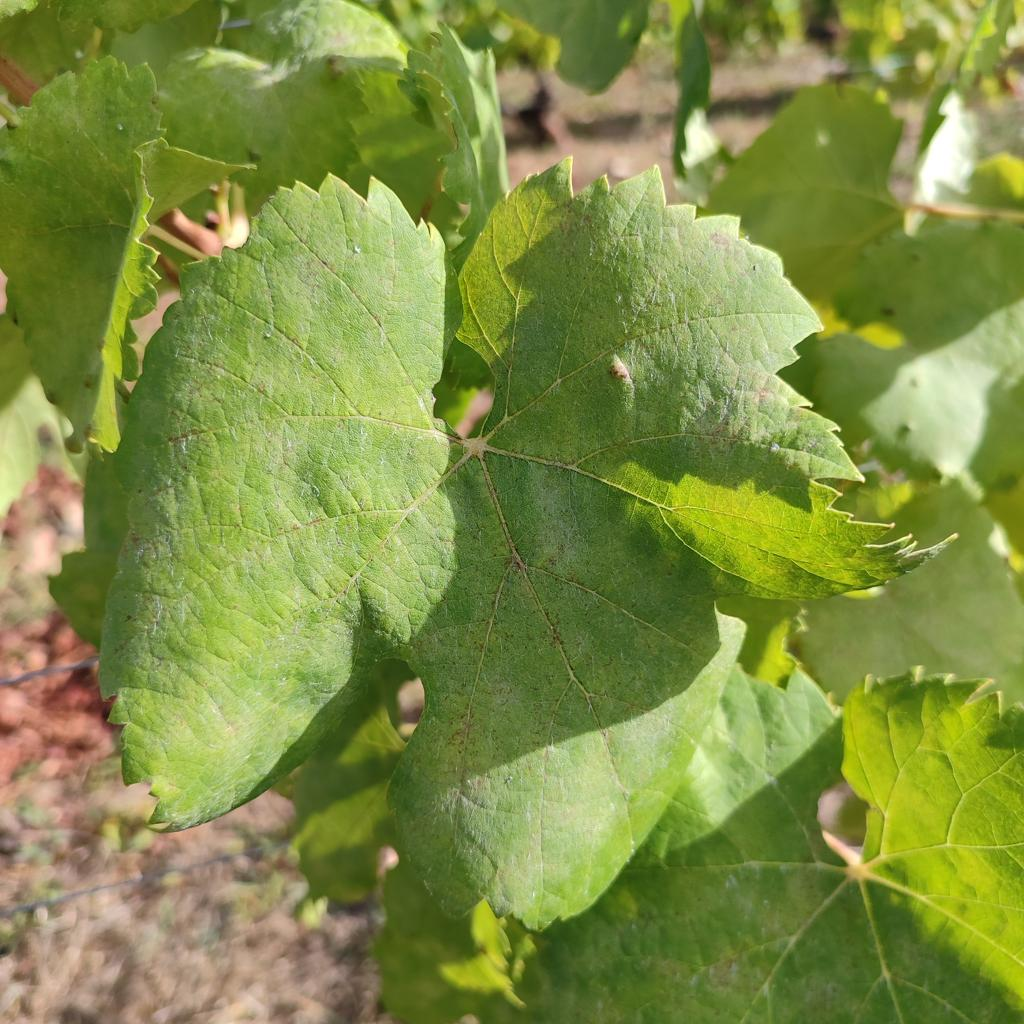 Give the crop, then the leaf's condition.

grapevine, powdery mildew
